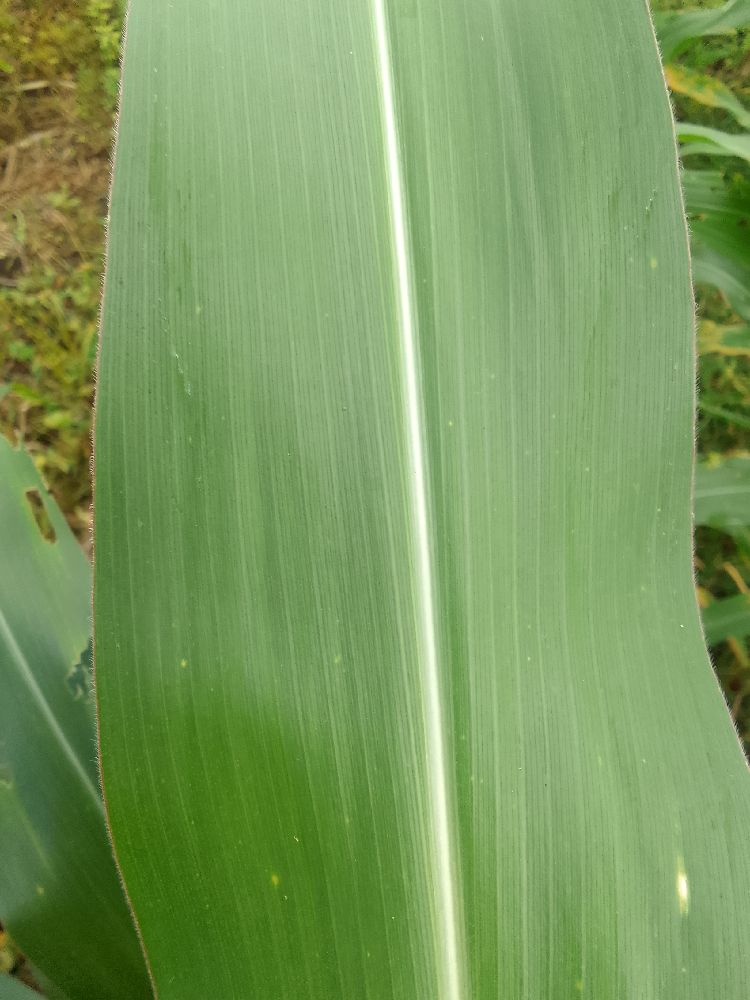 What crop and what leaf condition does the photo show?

maize, healthy
